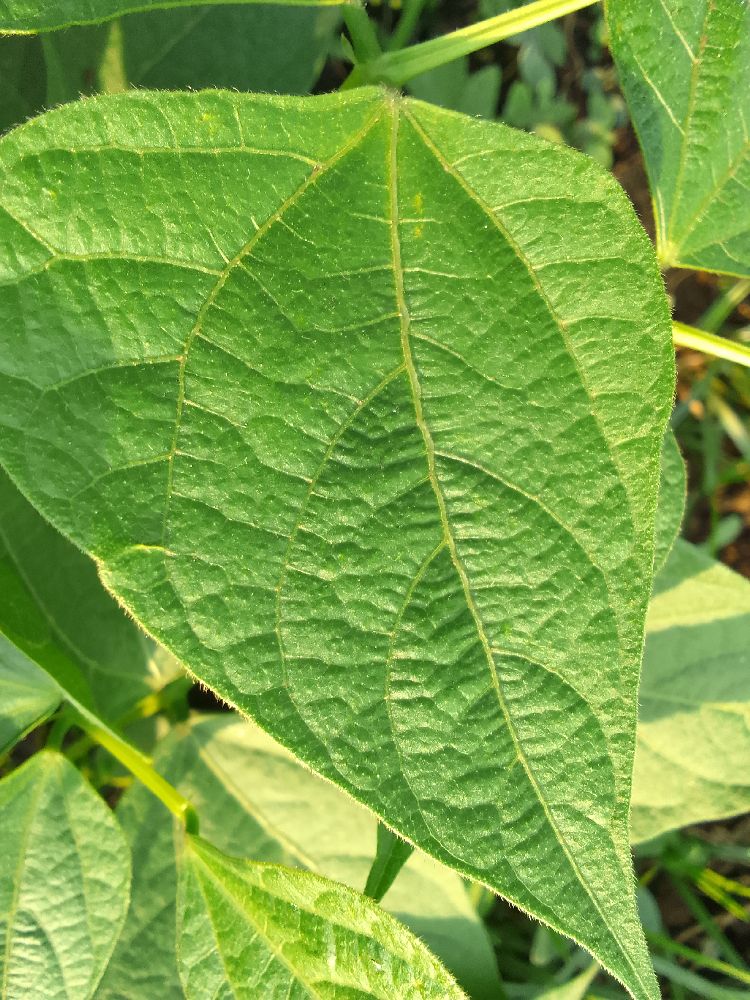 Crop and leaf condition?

common bean, healthy
